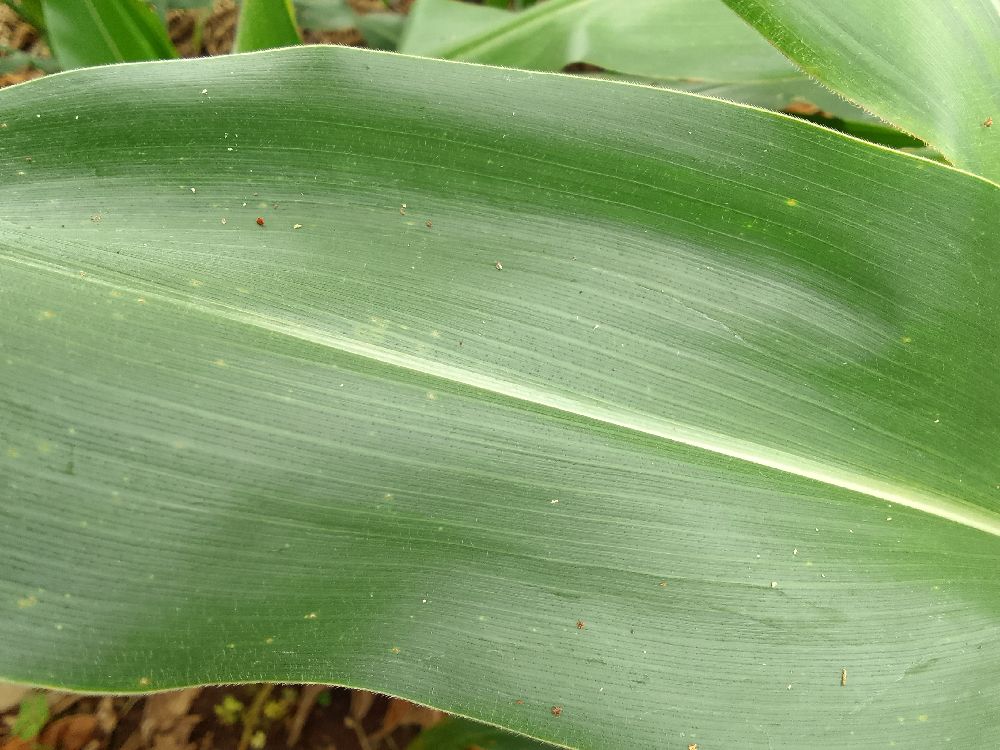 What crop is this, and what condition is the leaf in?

maize, healthy
